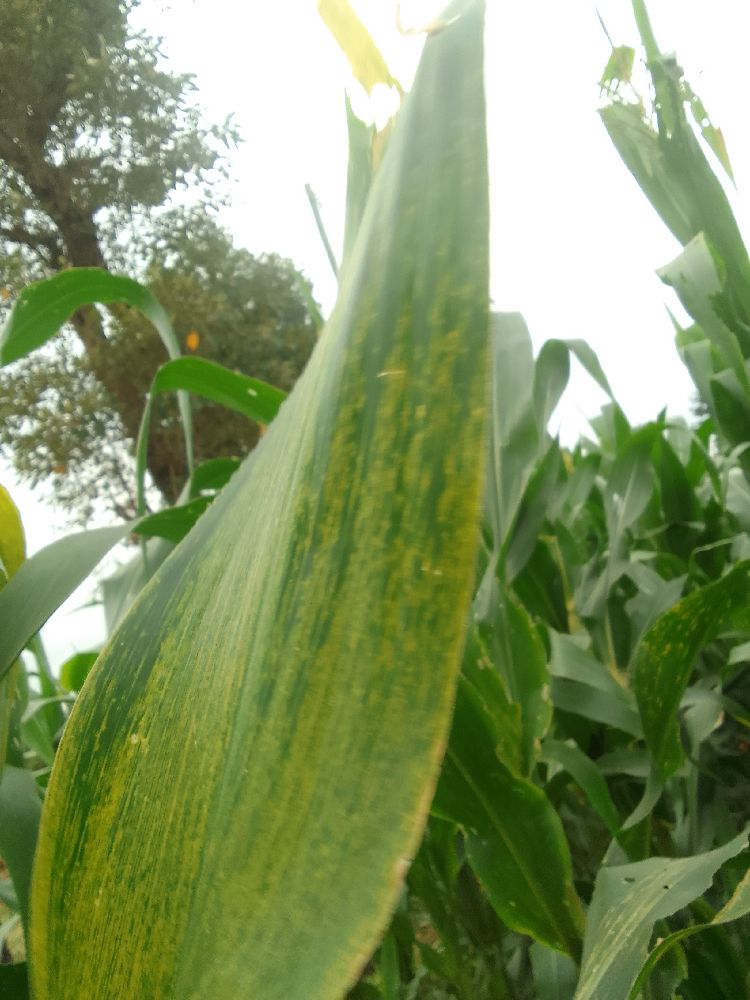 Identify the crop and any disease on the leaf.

maize, maize lethal necrosis
